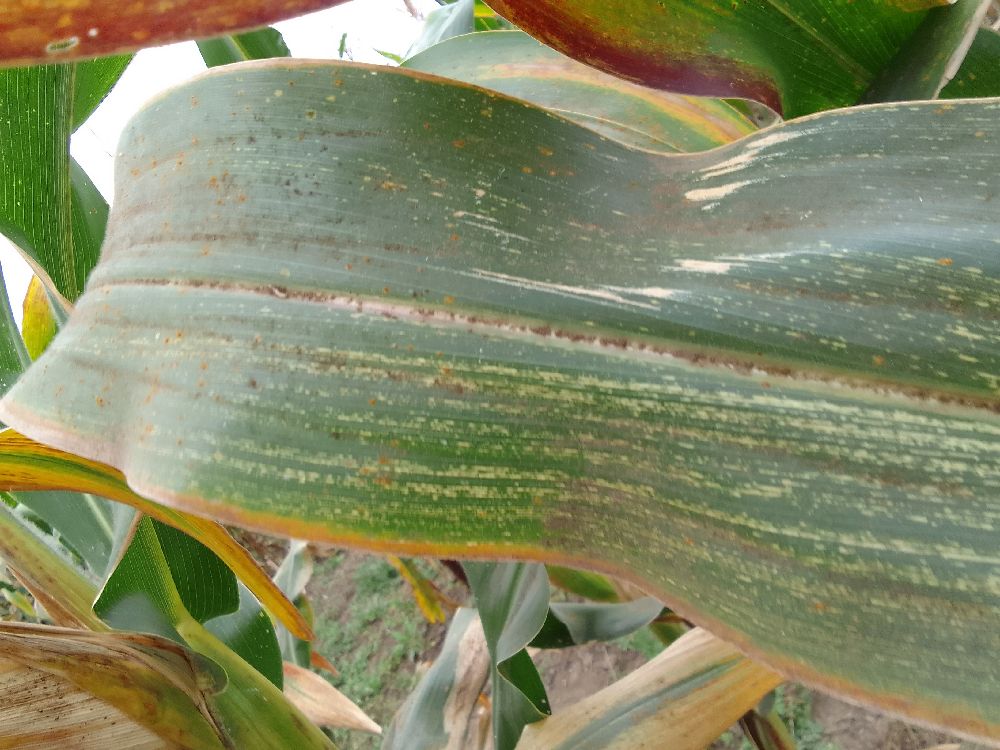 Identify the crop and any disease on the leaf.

maize, maize streak virus
